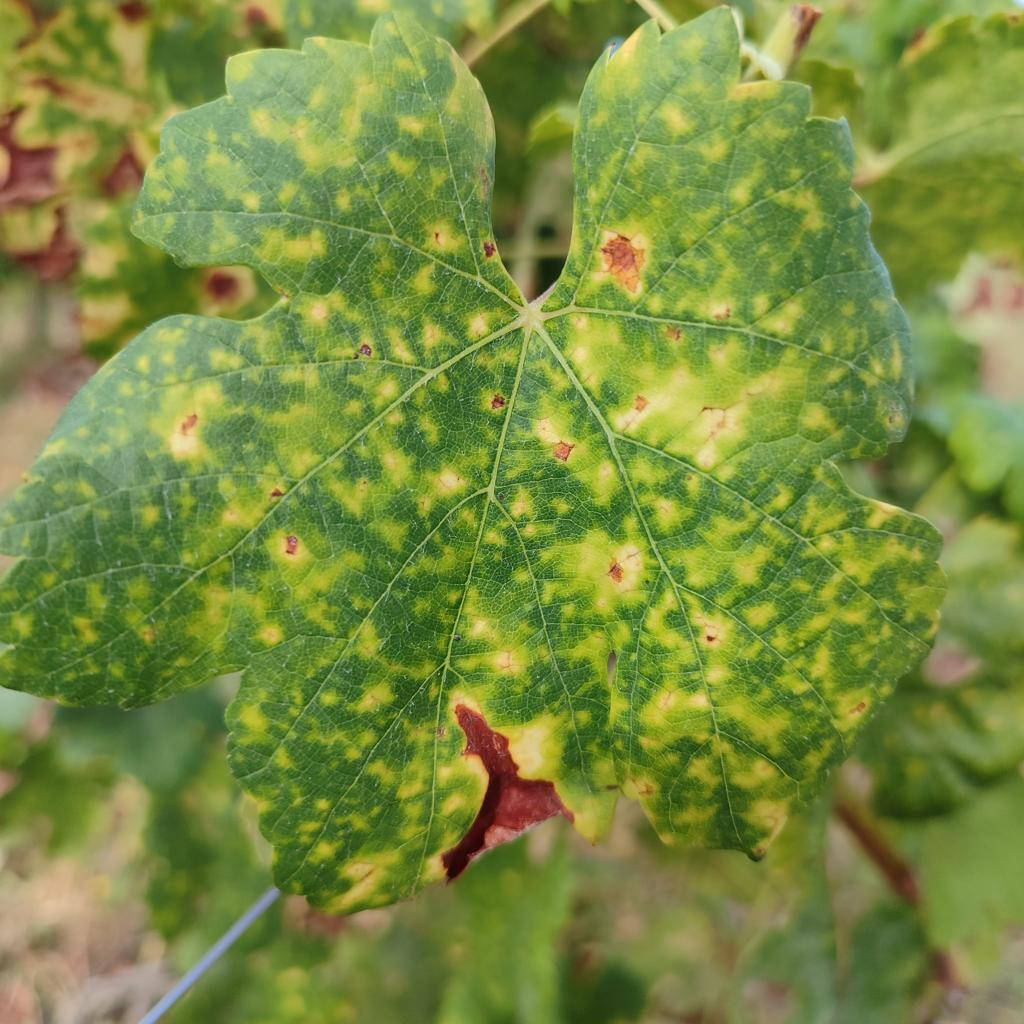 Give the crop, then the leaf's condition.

grapevine, esca complex
